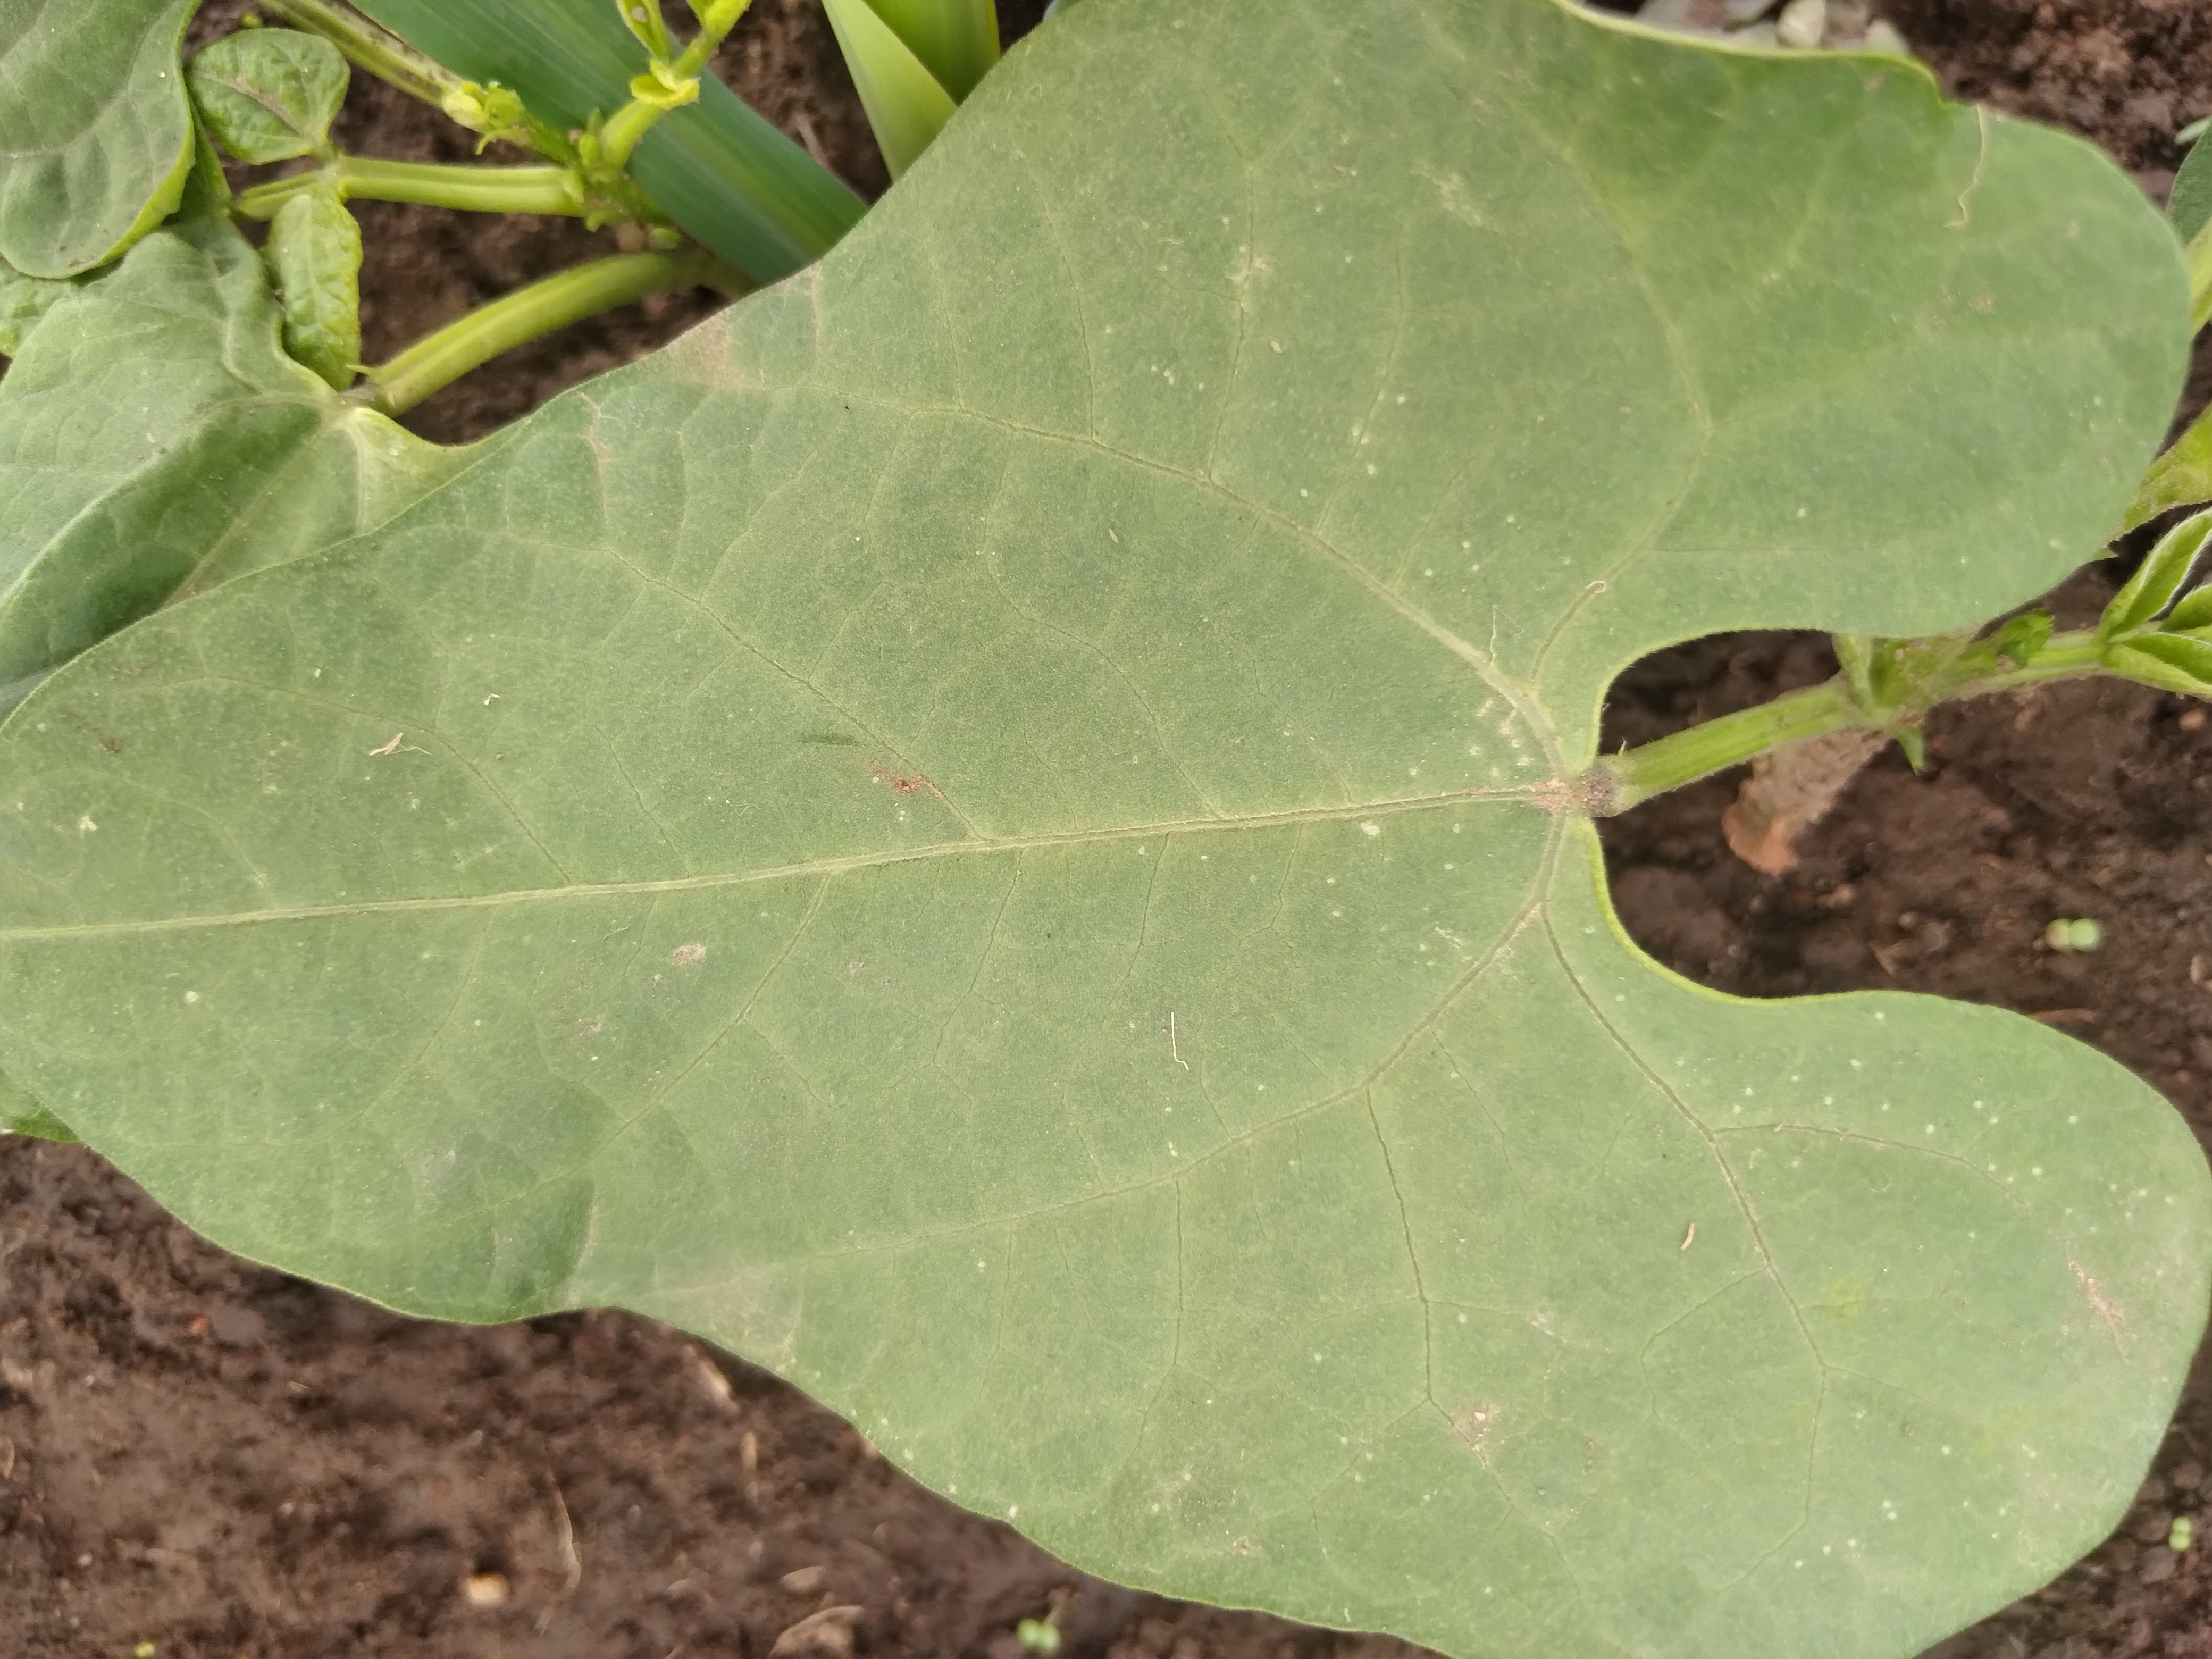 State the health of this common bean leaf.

healthy
